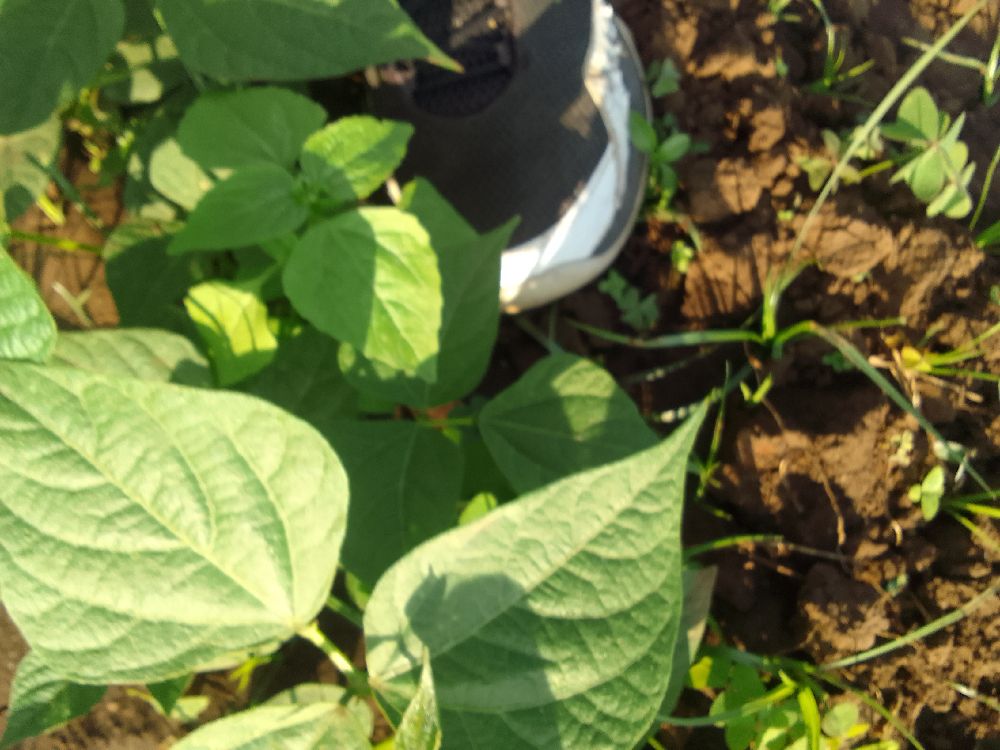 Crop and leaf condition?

common bean, healthy
